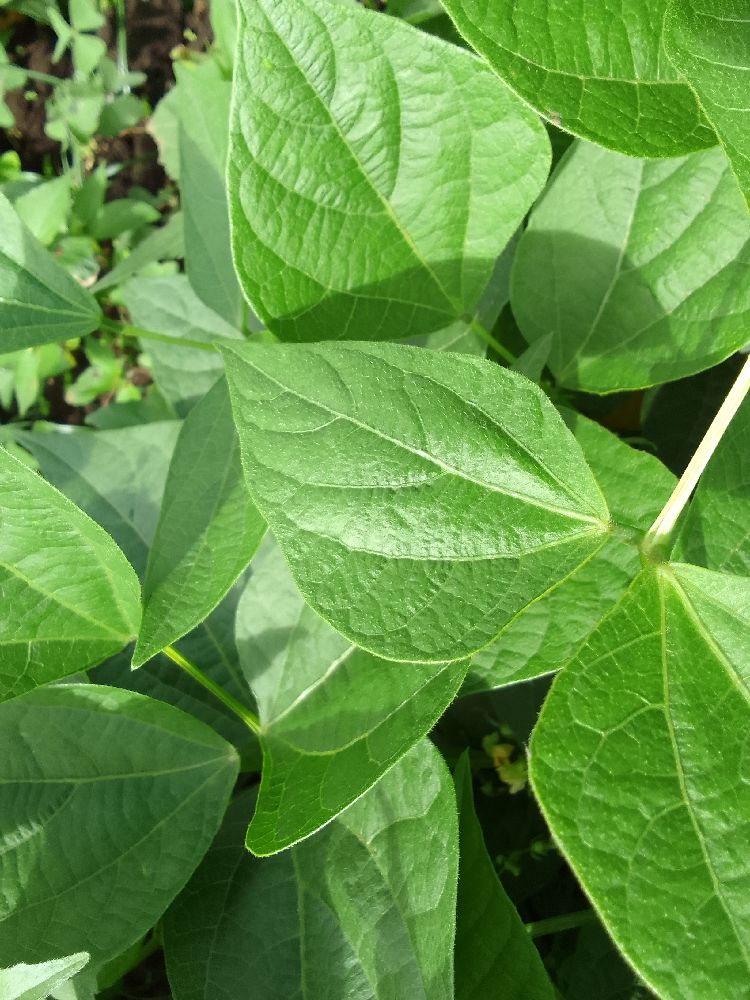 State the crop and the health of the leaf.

common bean, healthy
